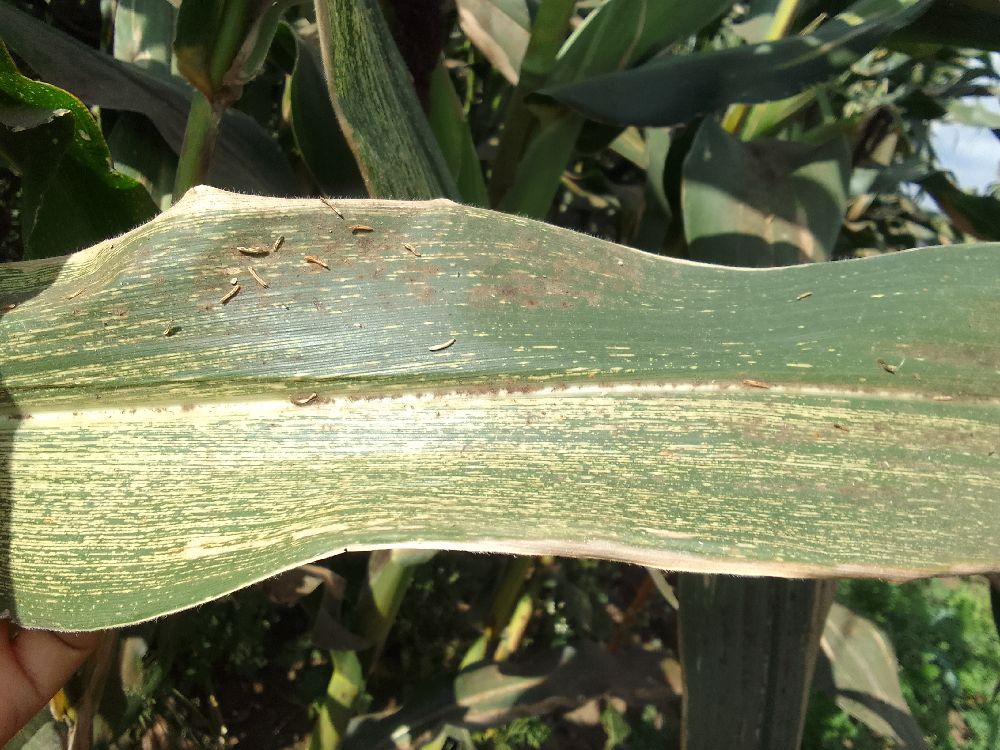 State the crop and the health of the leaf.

maize, maize streak virus
